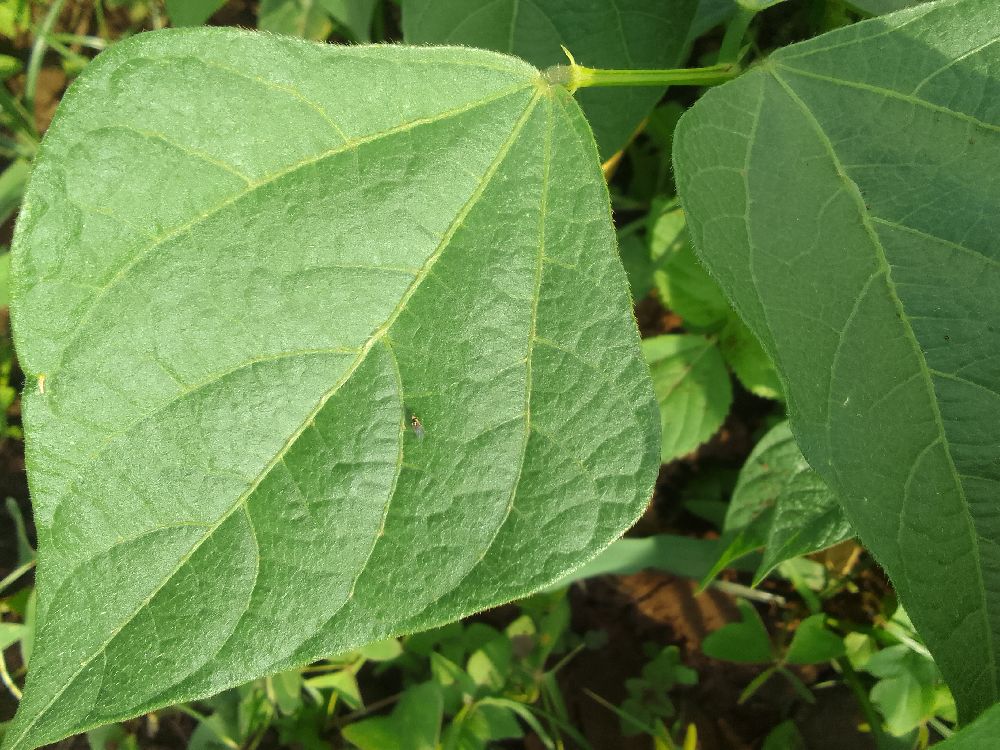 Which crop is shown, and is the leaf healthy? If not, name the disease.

common bean, healthy
